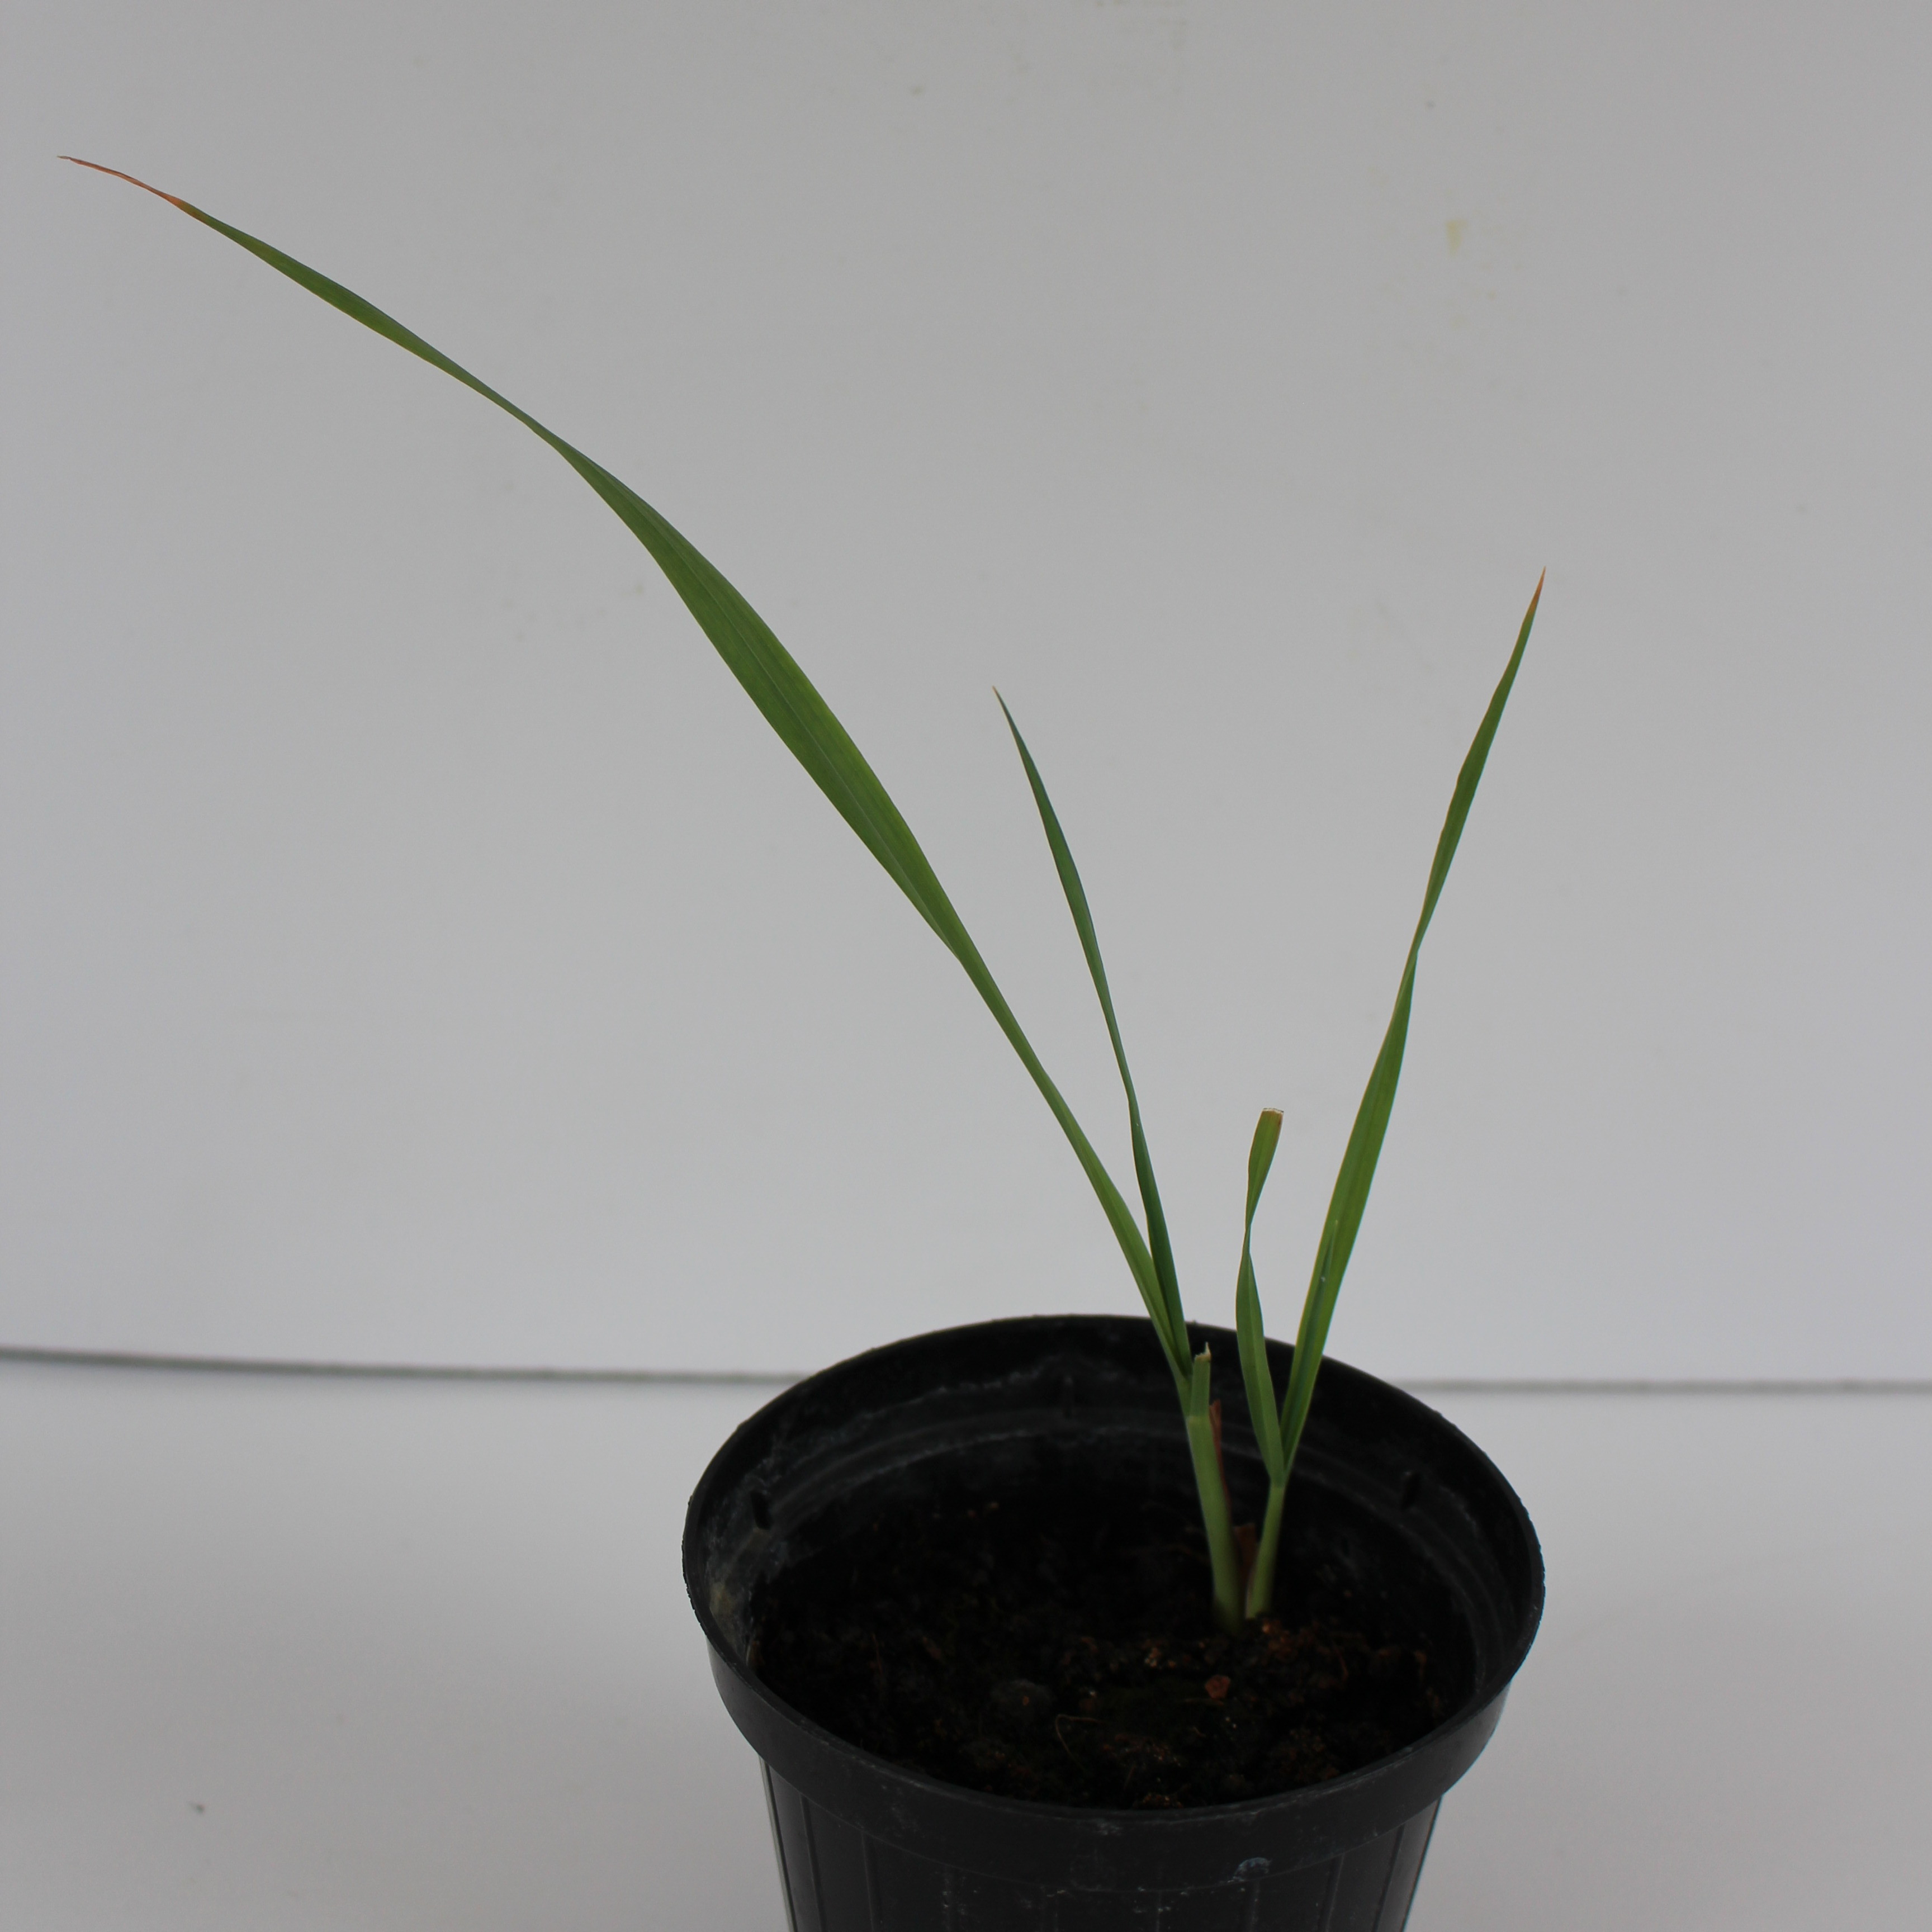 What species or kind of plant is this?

Avena sterilis
